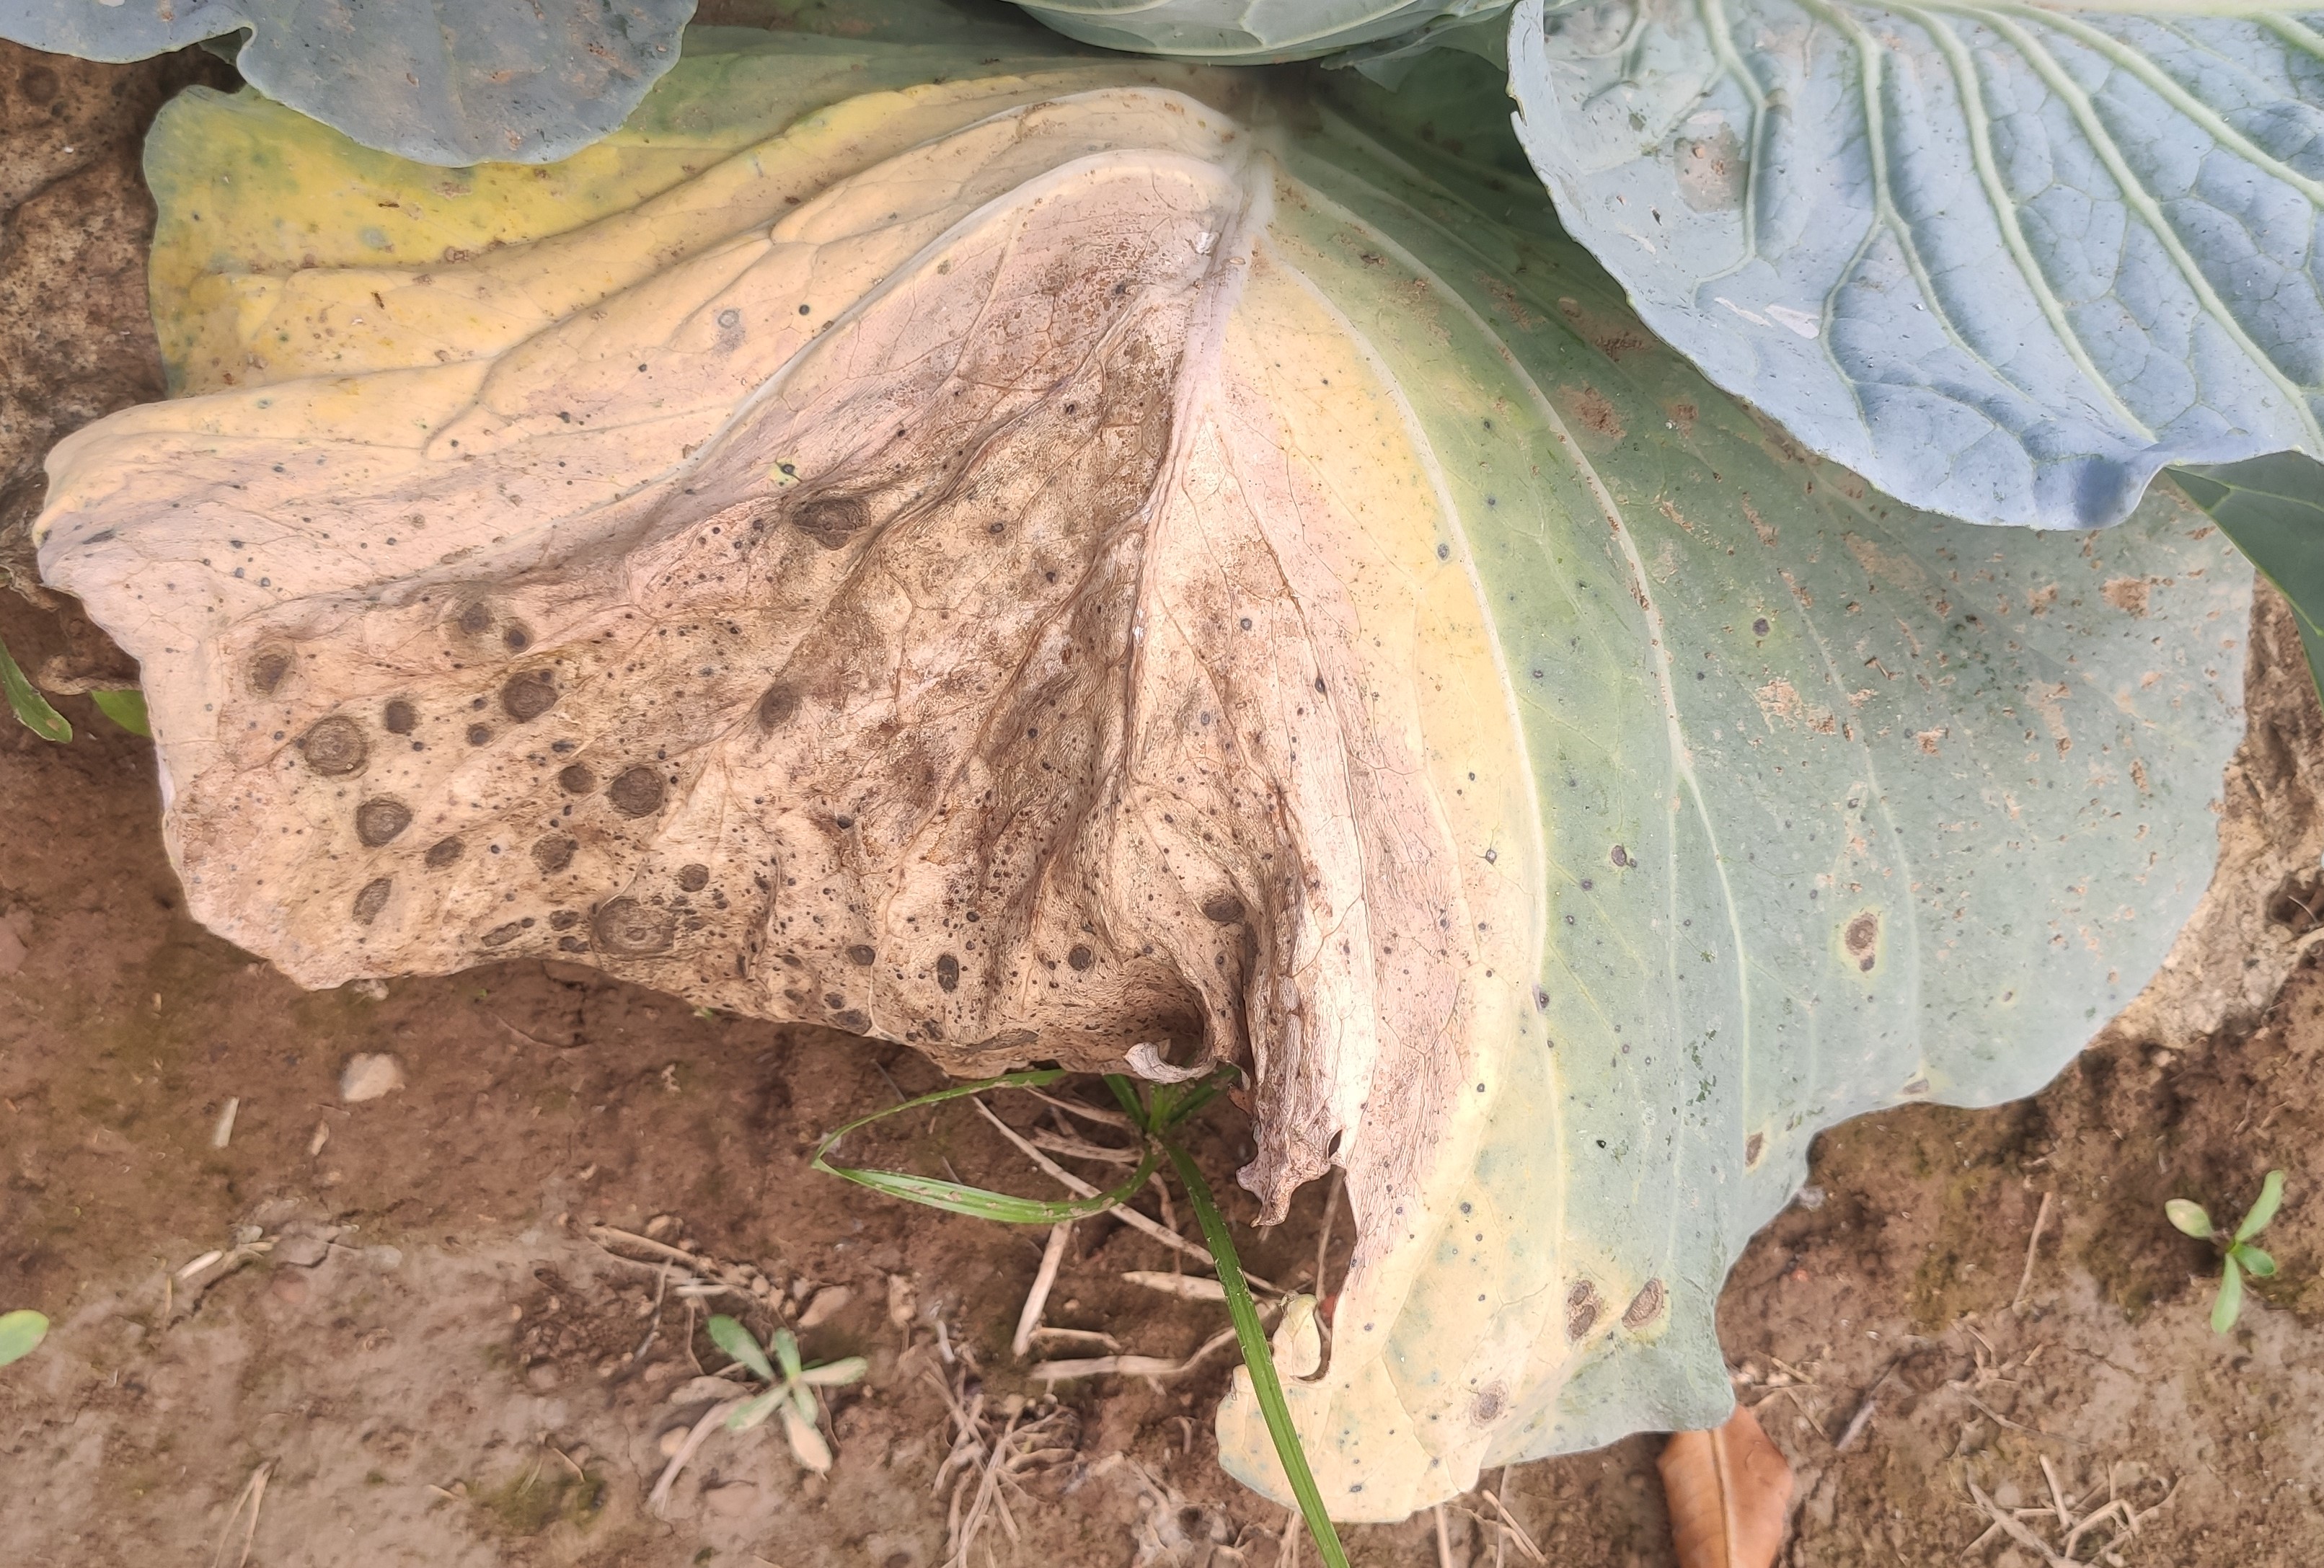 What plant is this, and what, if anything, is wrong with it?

cabbage, alternaria
